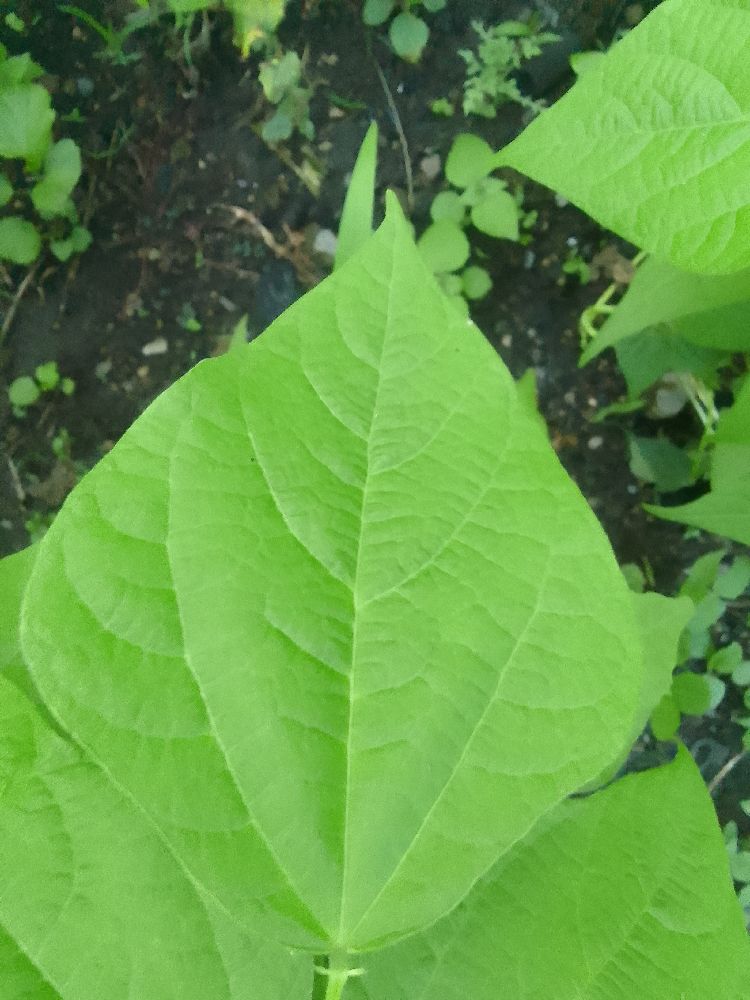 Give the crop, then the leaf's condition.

common bean, healthy
